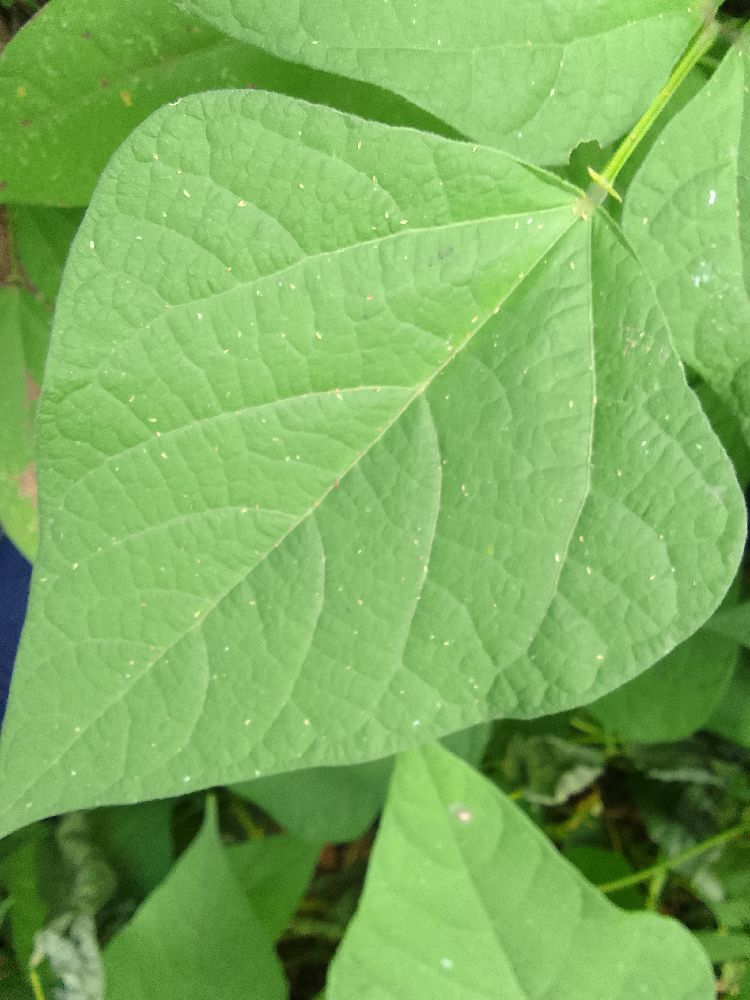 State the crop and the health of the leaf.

common bean, healthy
